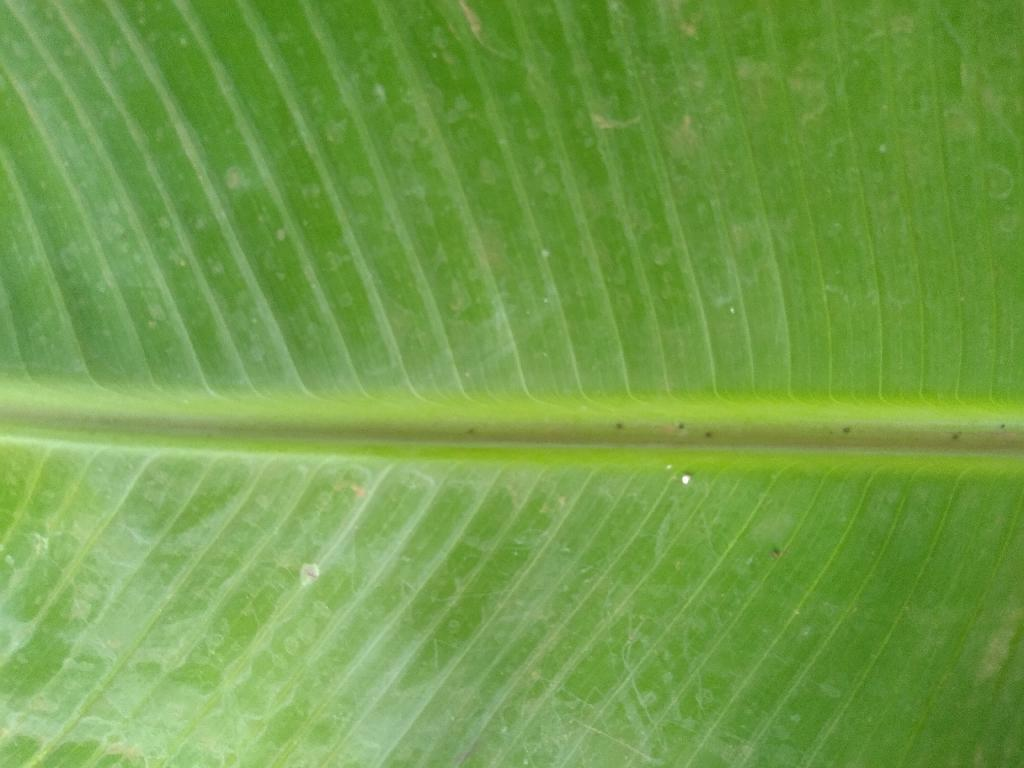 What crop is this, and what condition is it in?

banana, healthy
